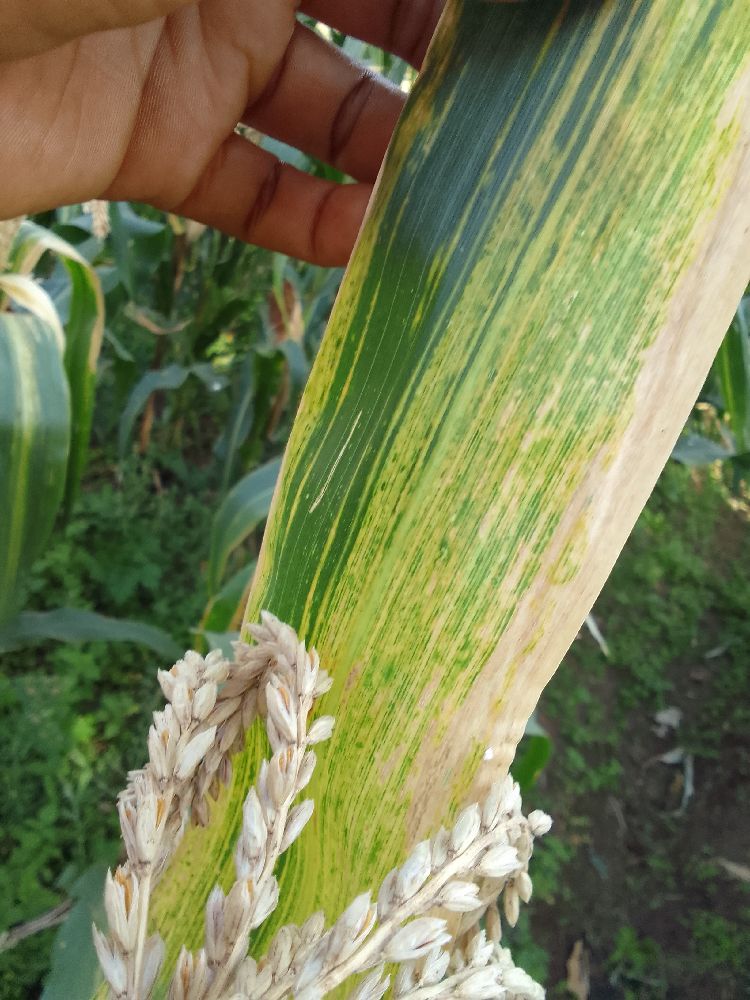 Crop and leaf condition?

maize, maize lethal necrosis
